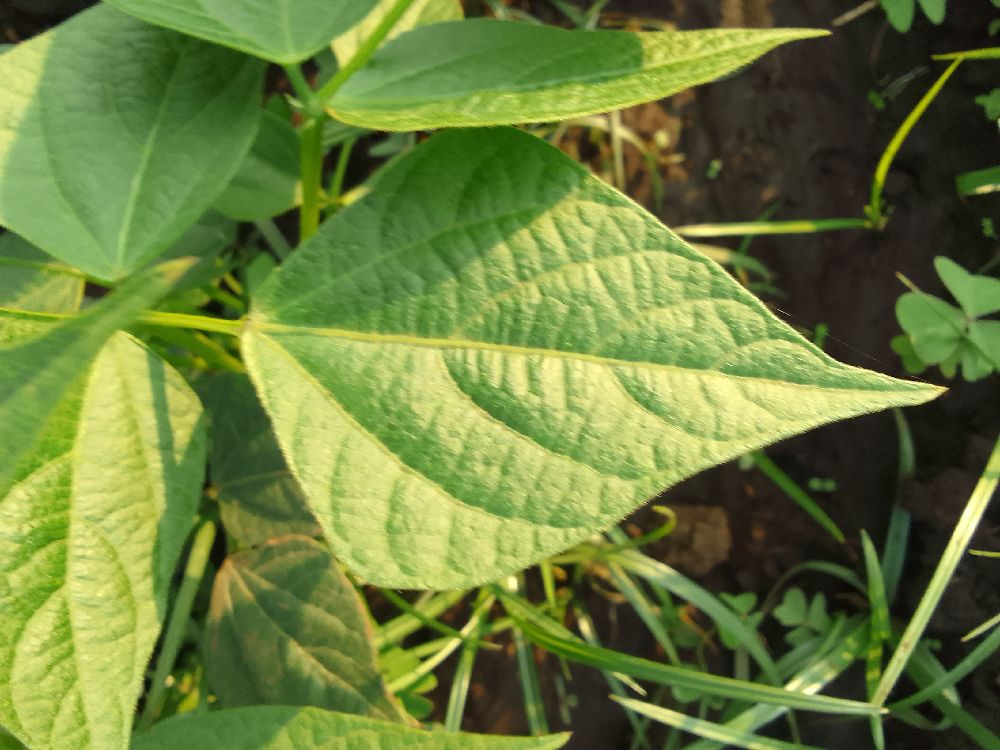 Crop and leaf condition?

common bean, healthy
